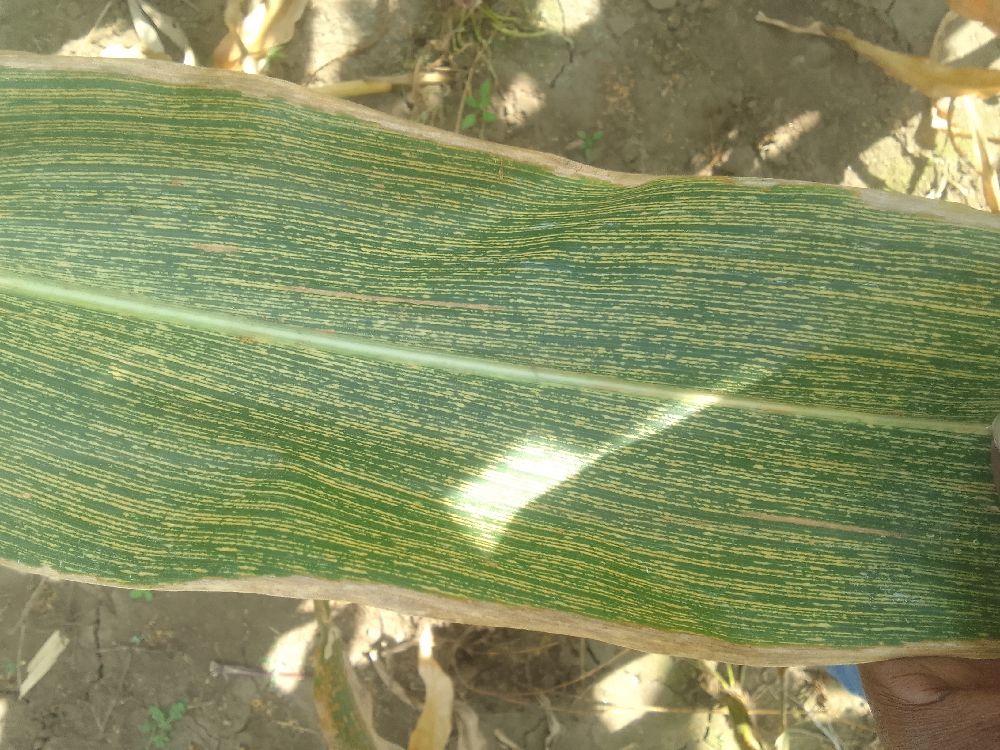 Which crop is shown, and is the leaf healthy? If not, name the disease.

maize, maize streak virus
